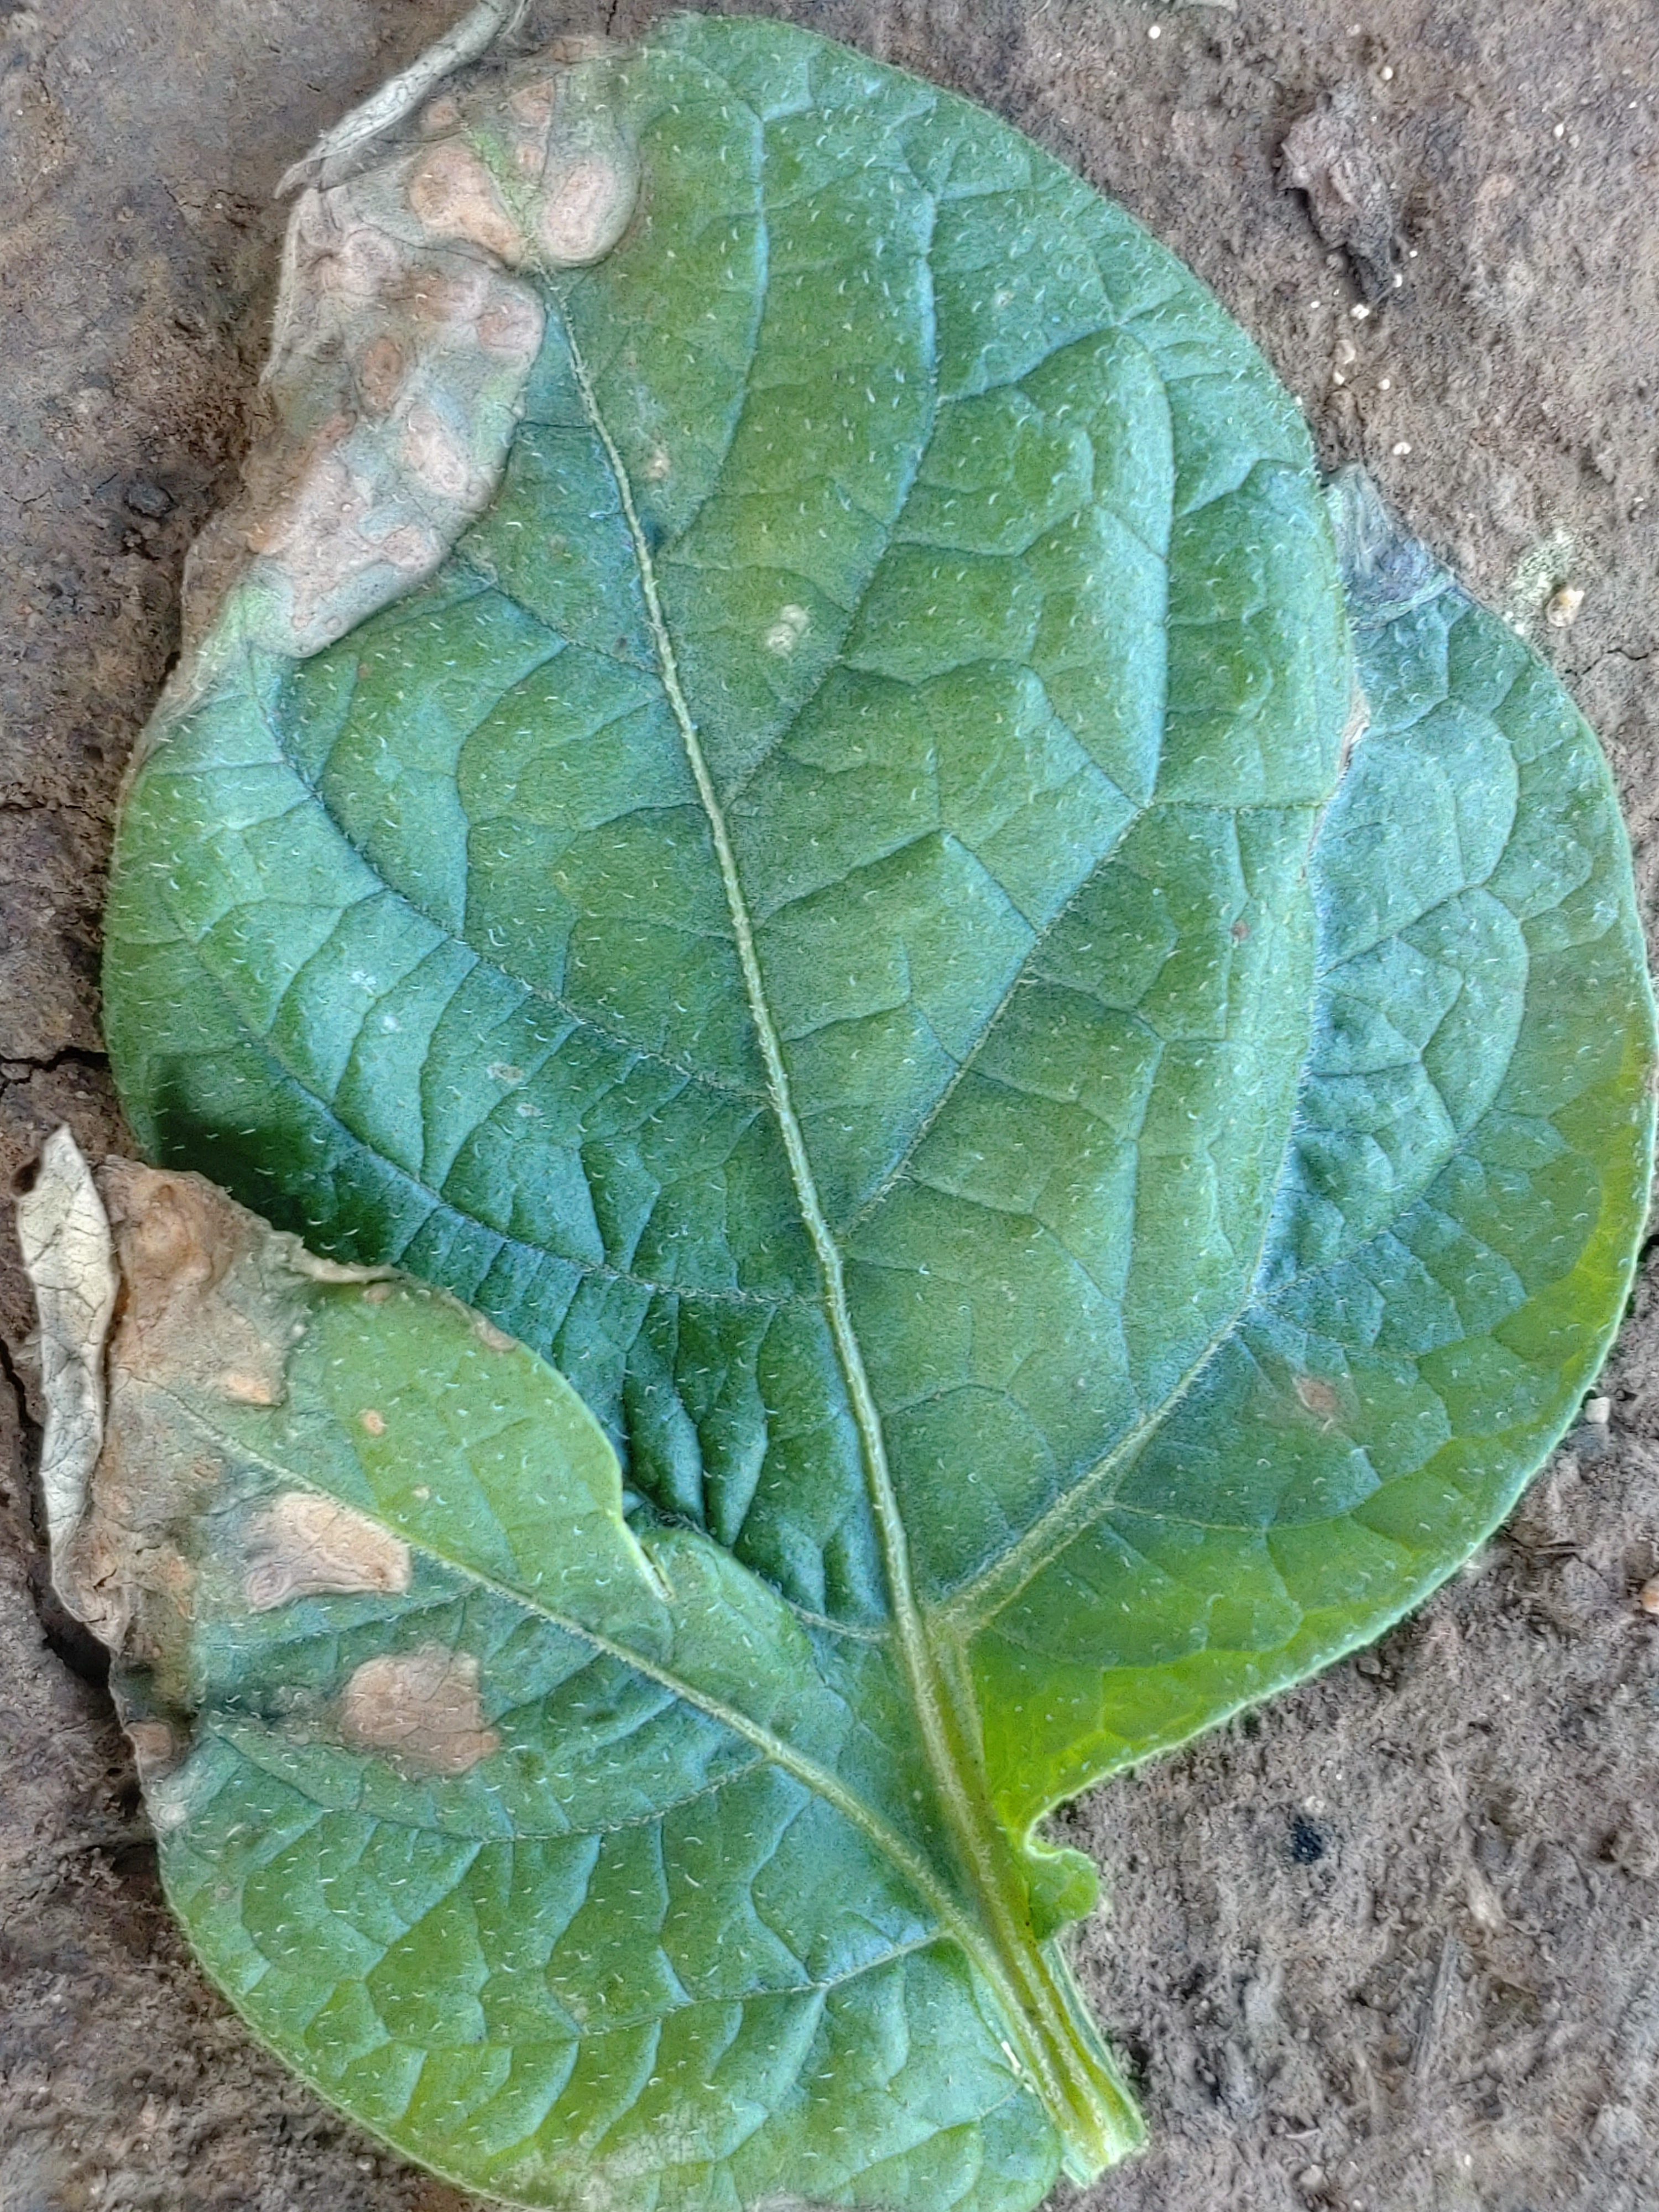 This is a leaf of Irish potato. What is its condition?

early blight
